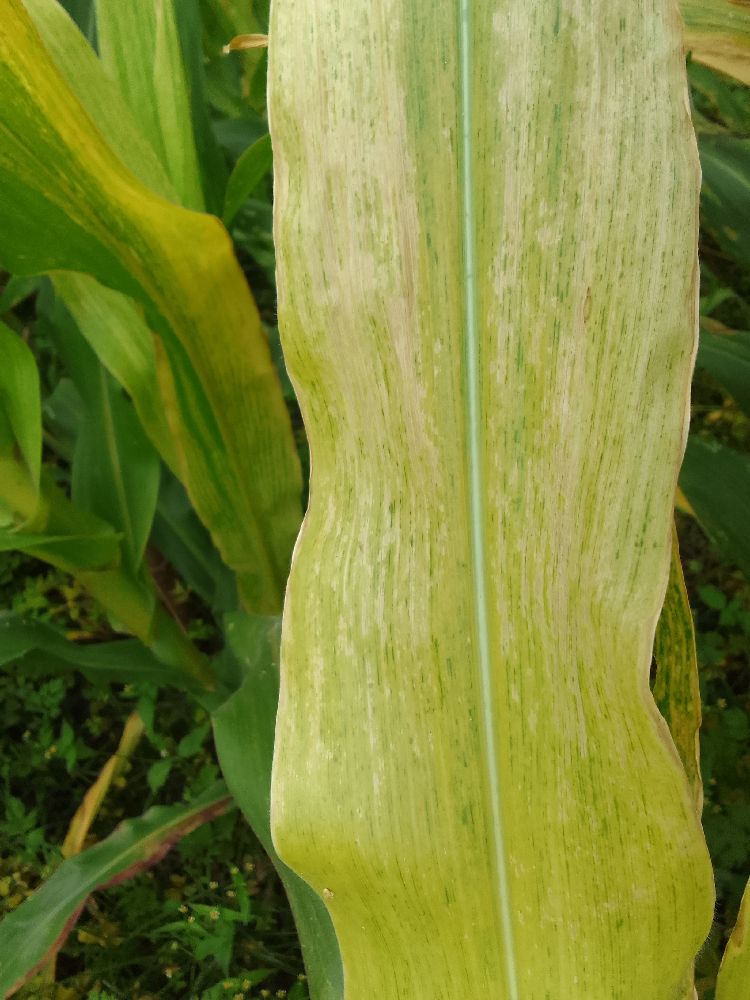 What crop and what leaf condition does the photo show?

maize, maize lethal necrosis
